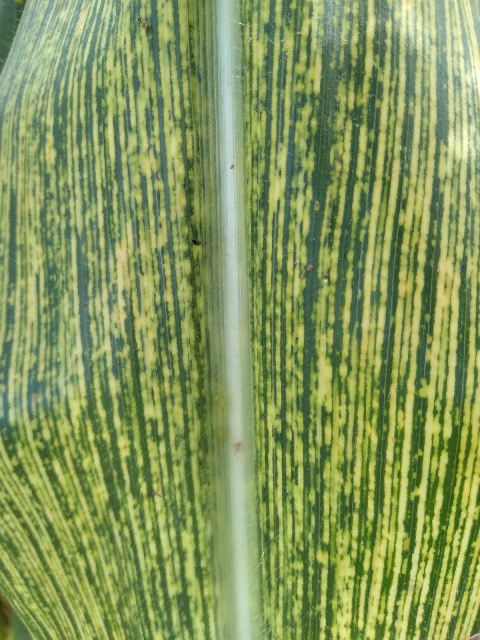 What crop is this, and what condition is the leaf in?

maize, maize streak virus
